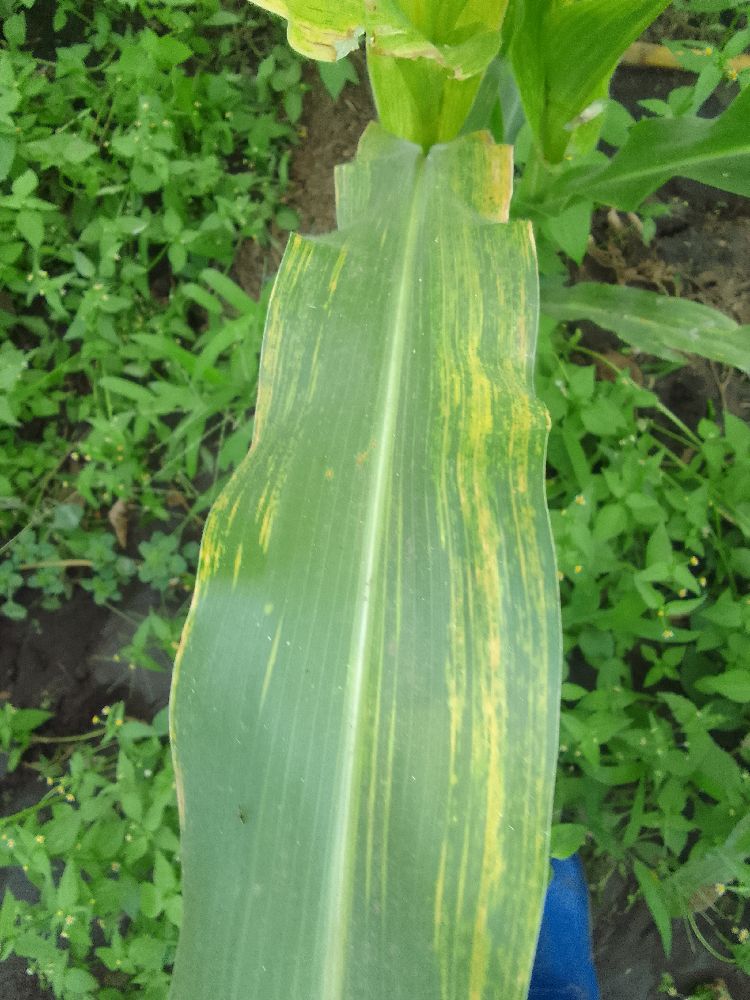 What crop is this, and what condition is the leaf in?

maize, maize lethal necrosis
